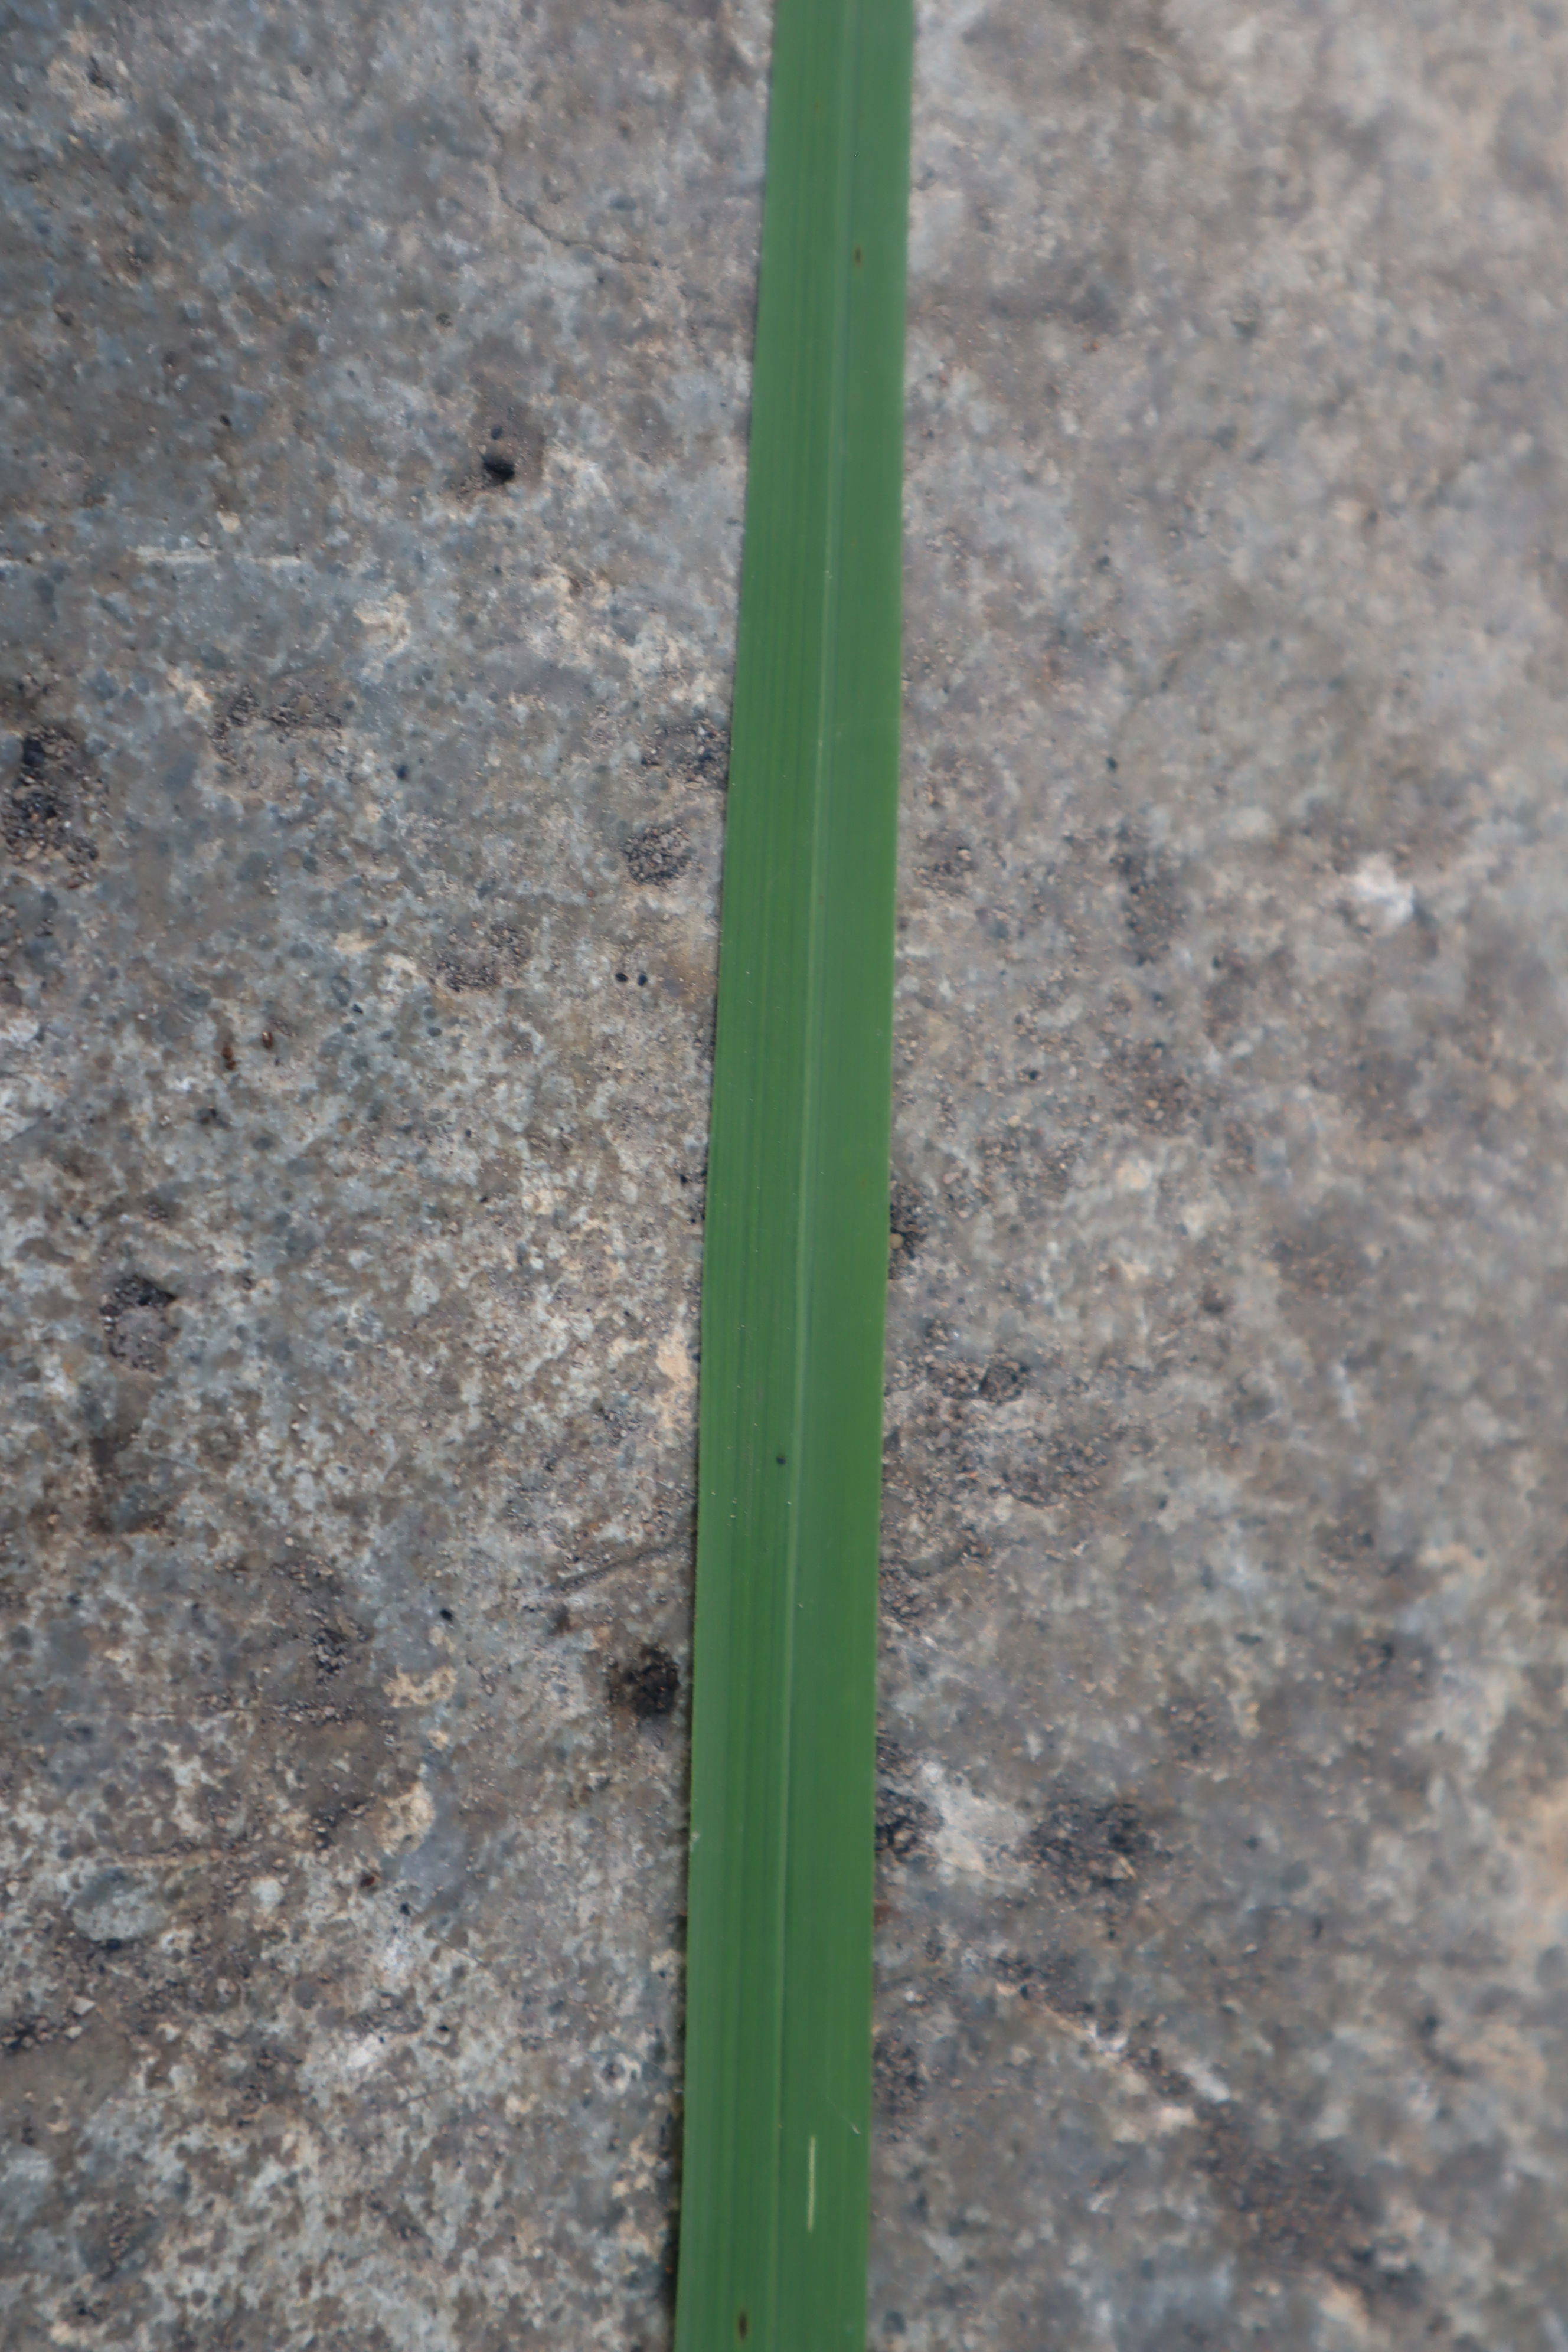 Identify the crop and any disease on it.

rice, healthy leaves
